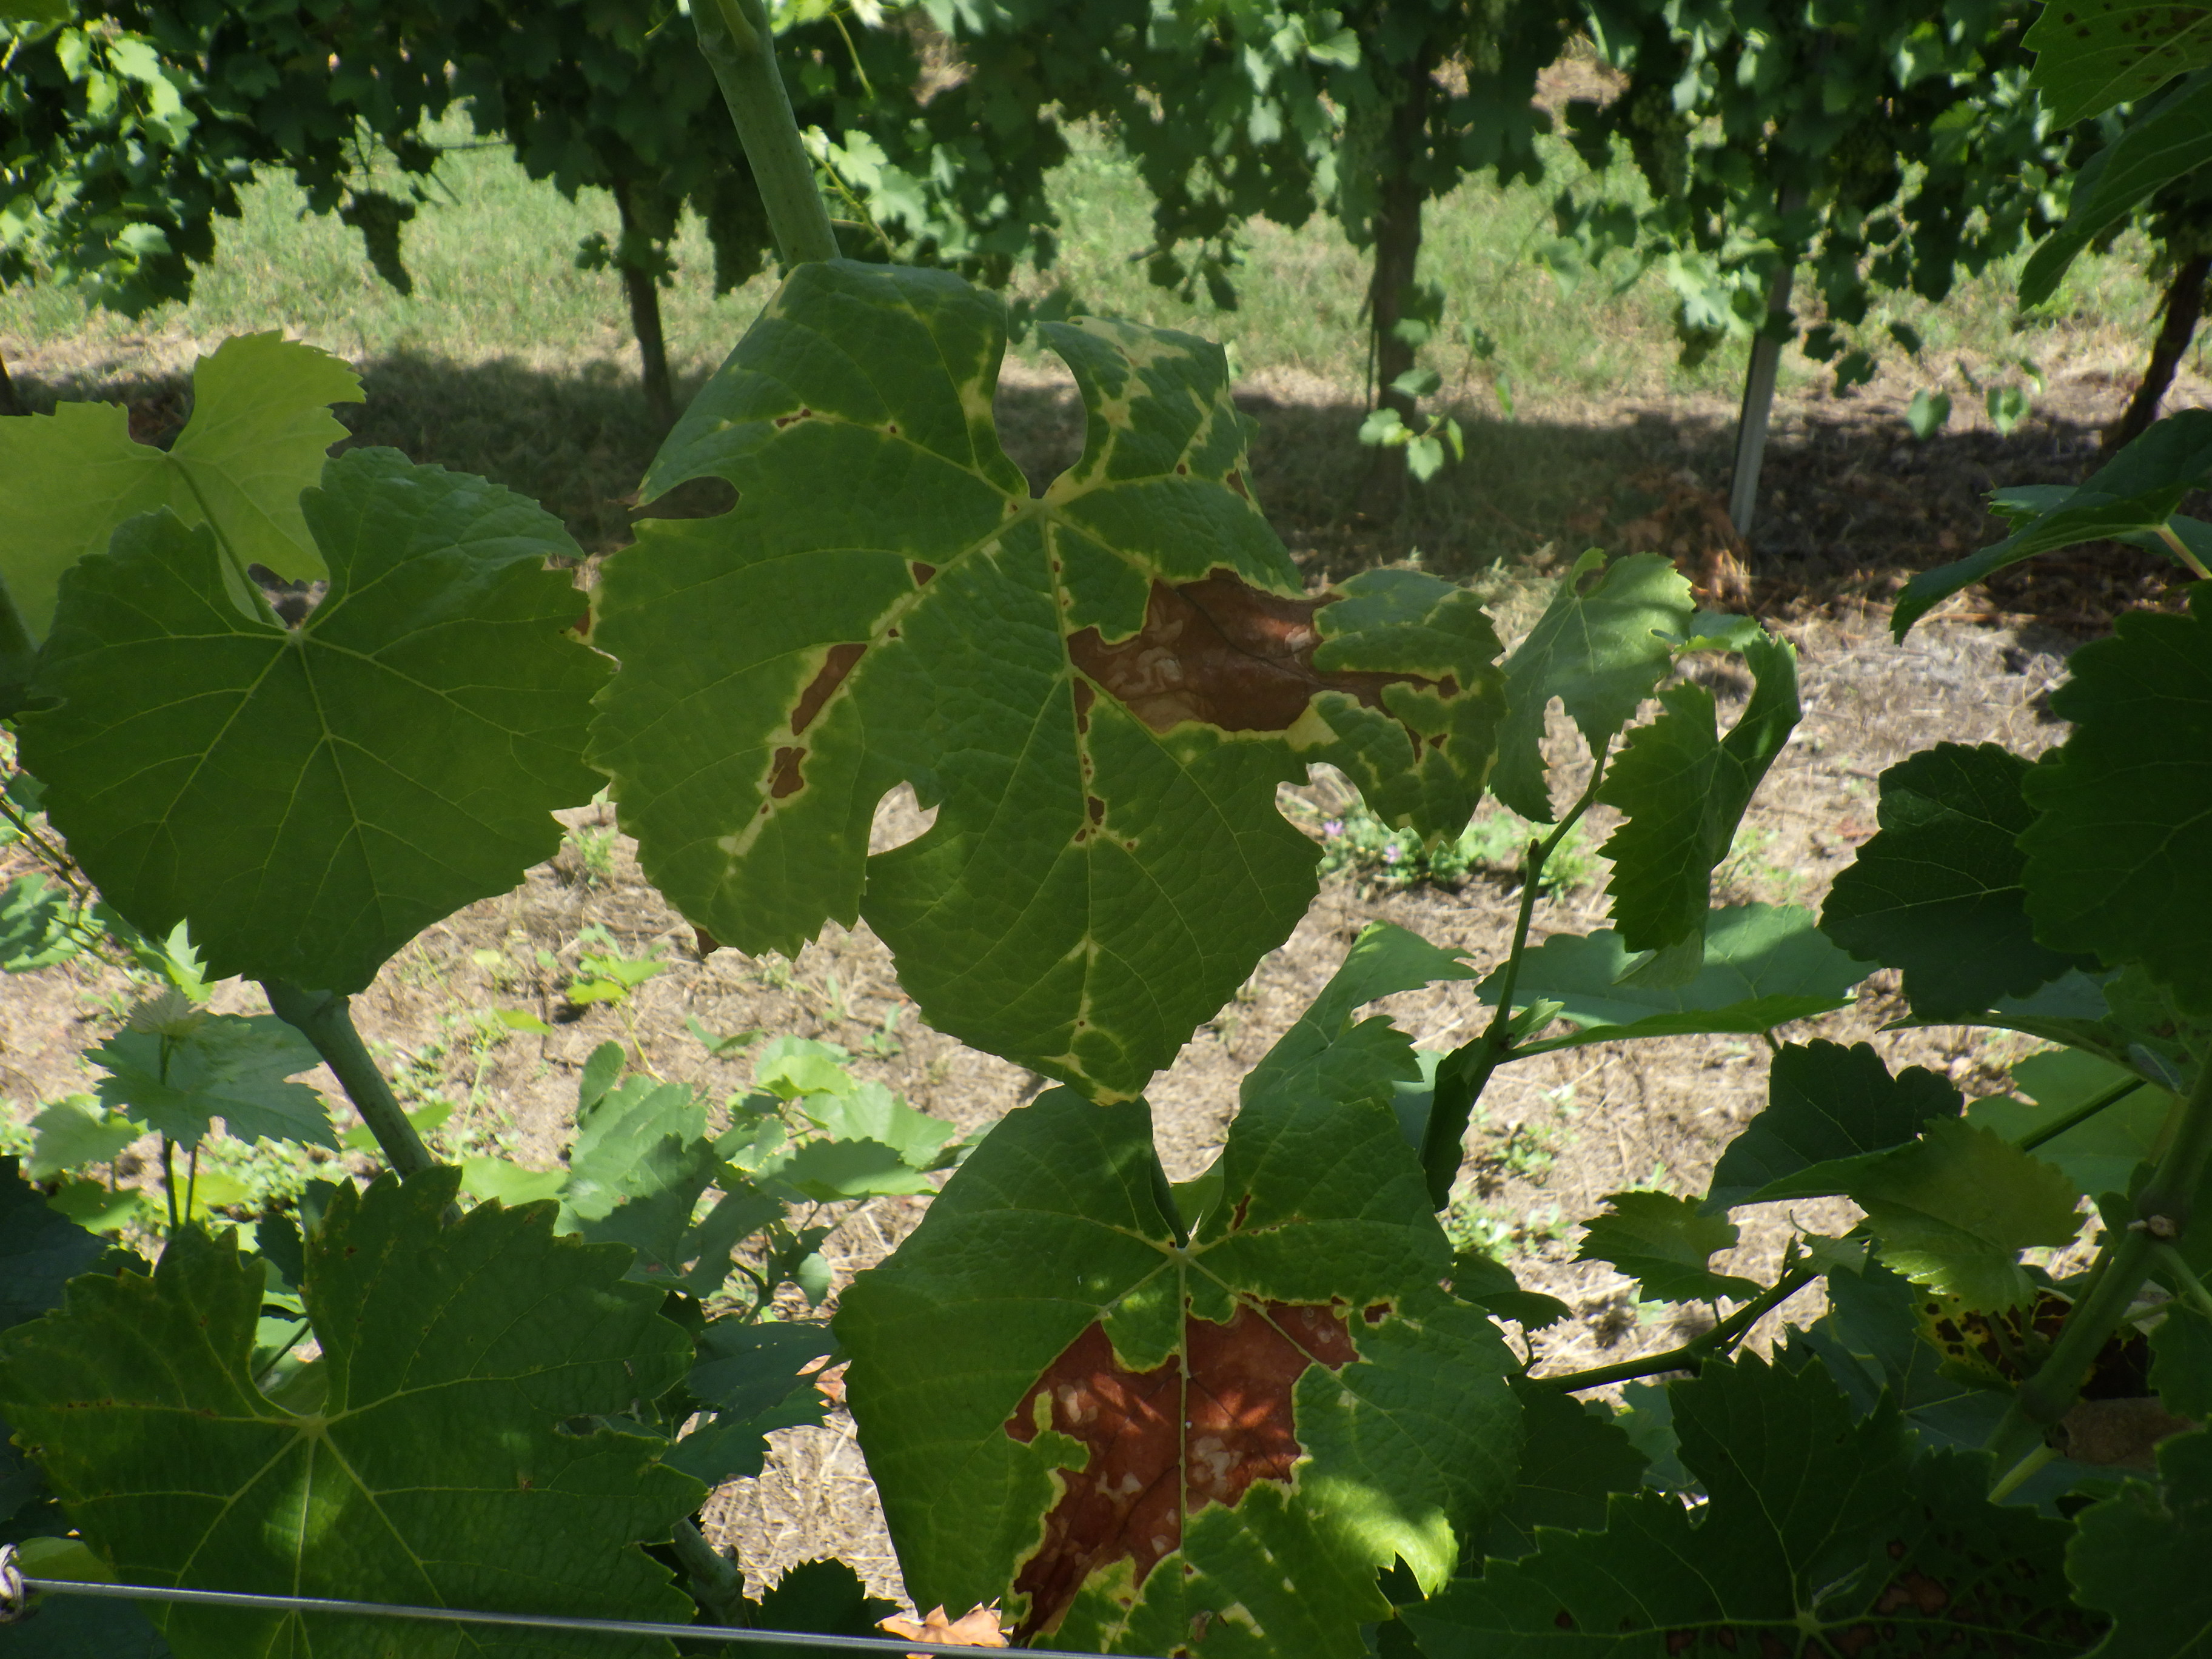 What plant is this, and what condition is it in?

grapevine, esca
